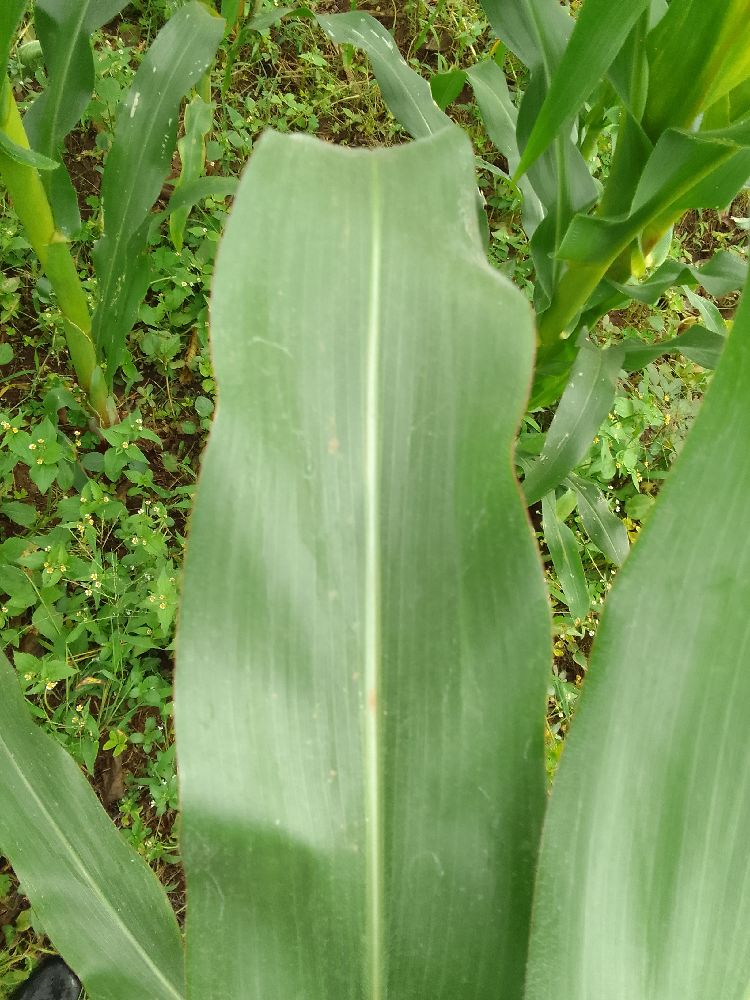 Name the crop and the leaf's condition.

maize, healthy
